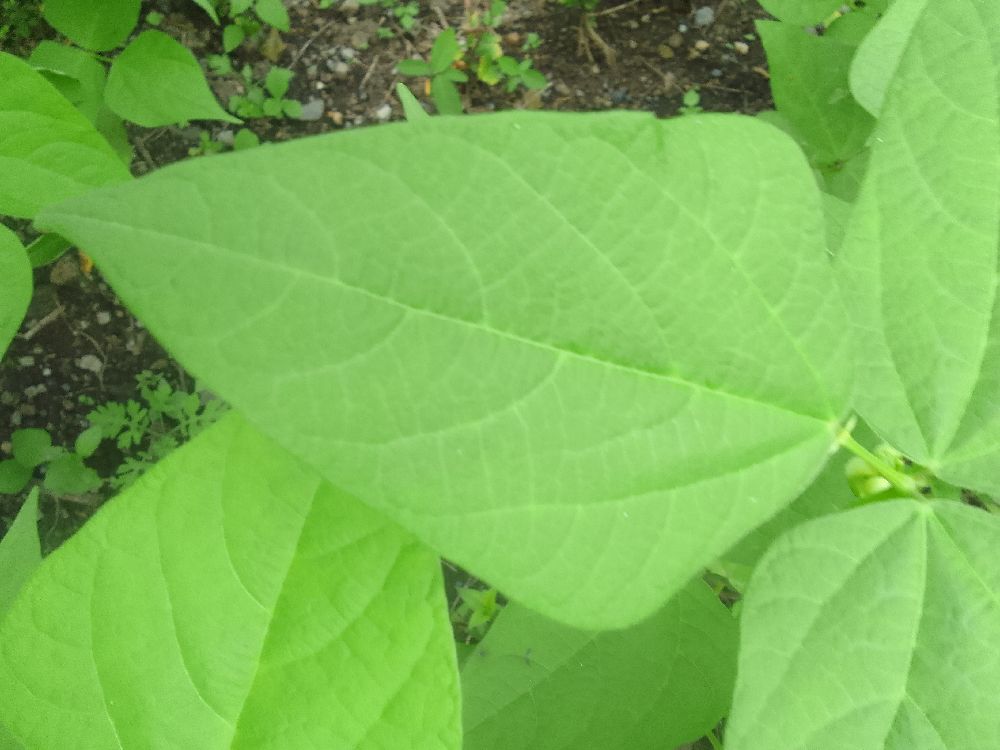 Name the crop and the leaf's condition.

common bean, healthy
